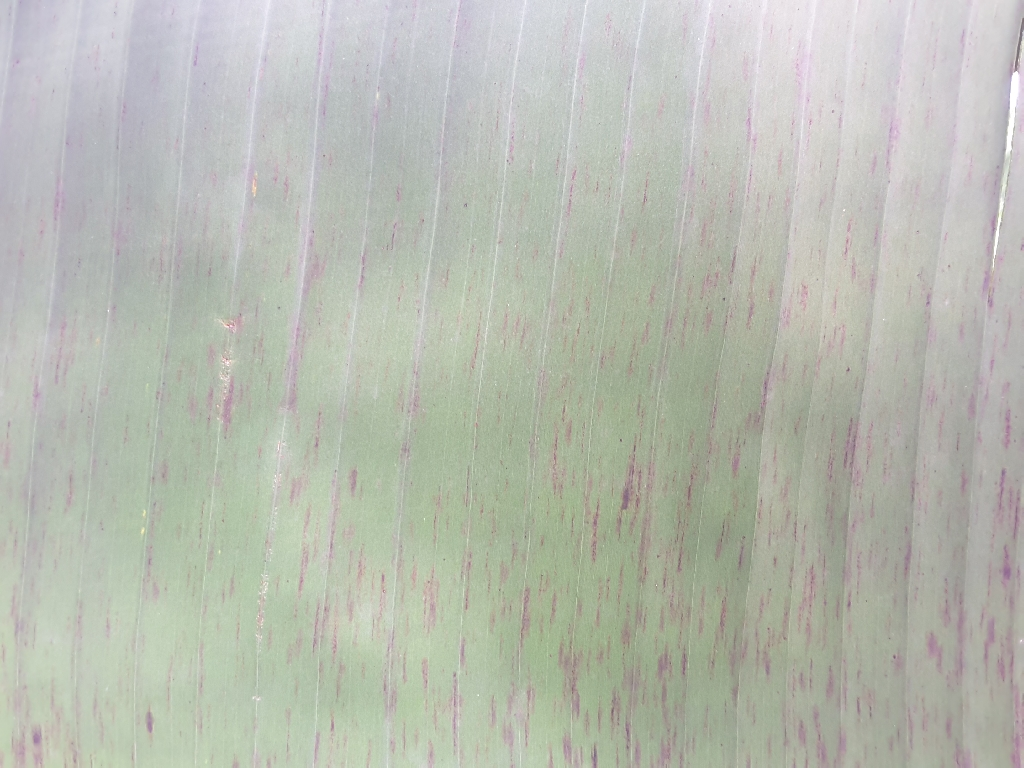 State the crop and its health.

banana, black sigatoka
